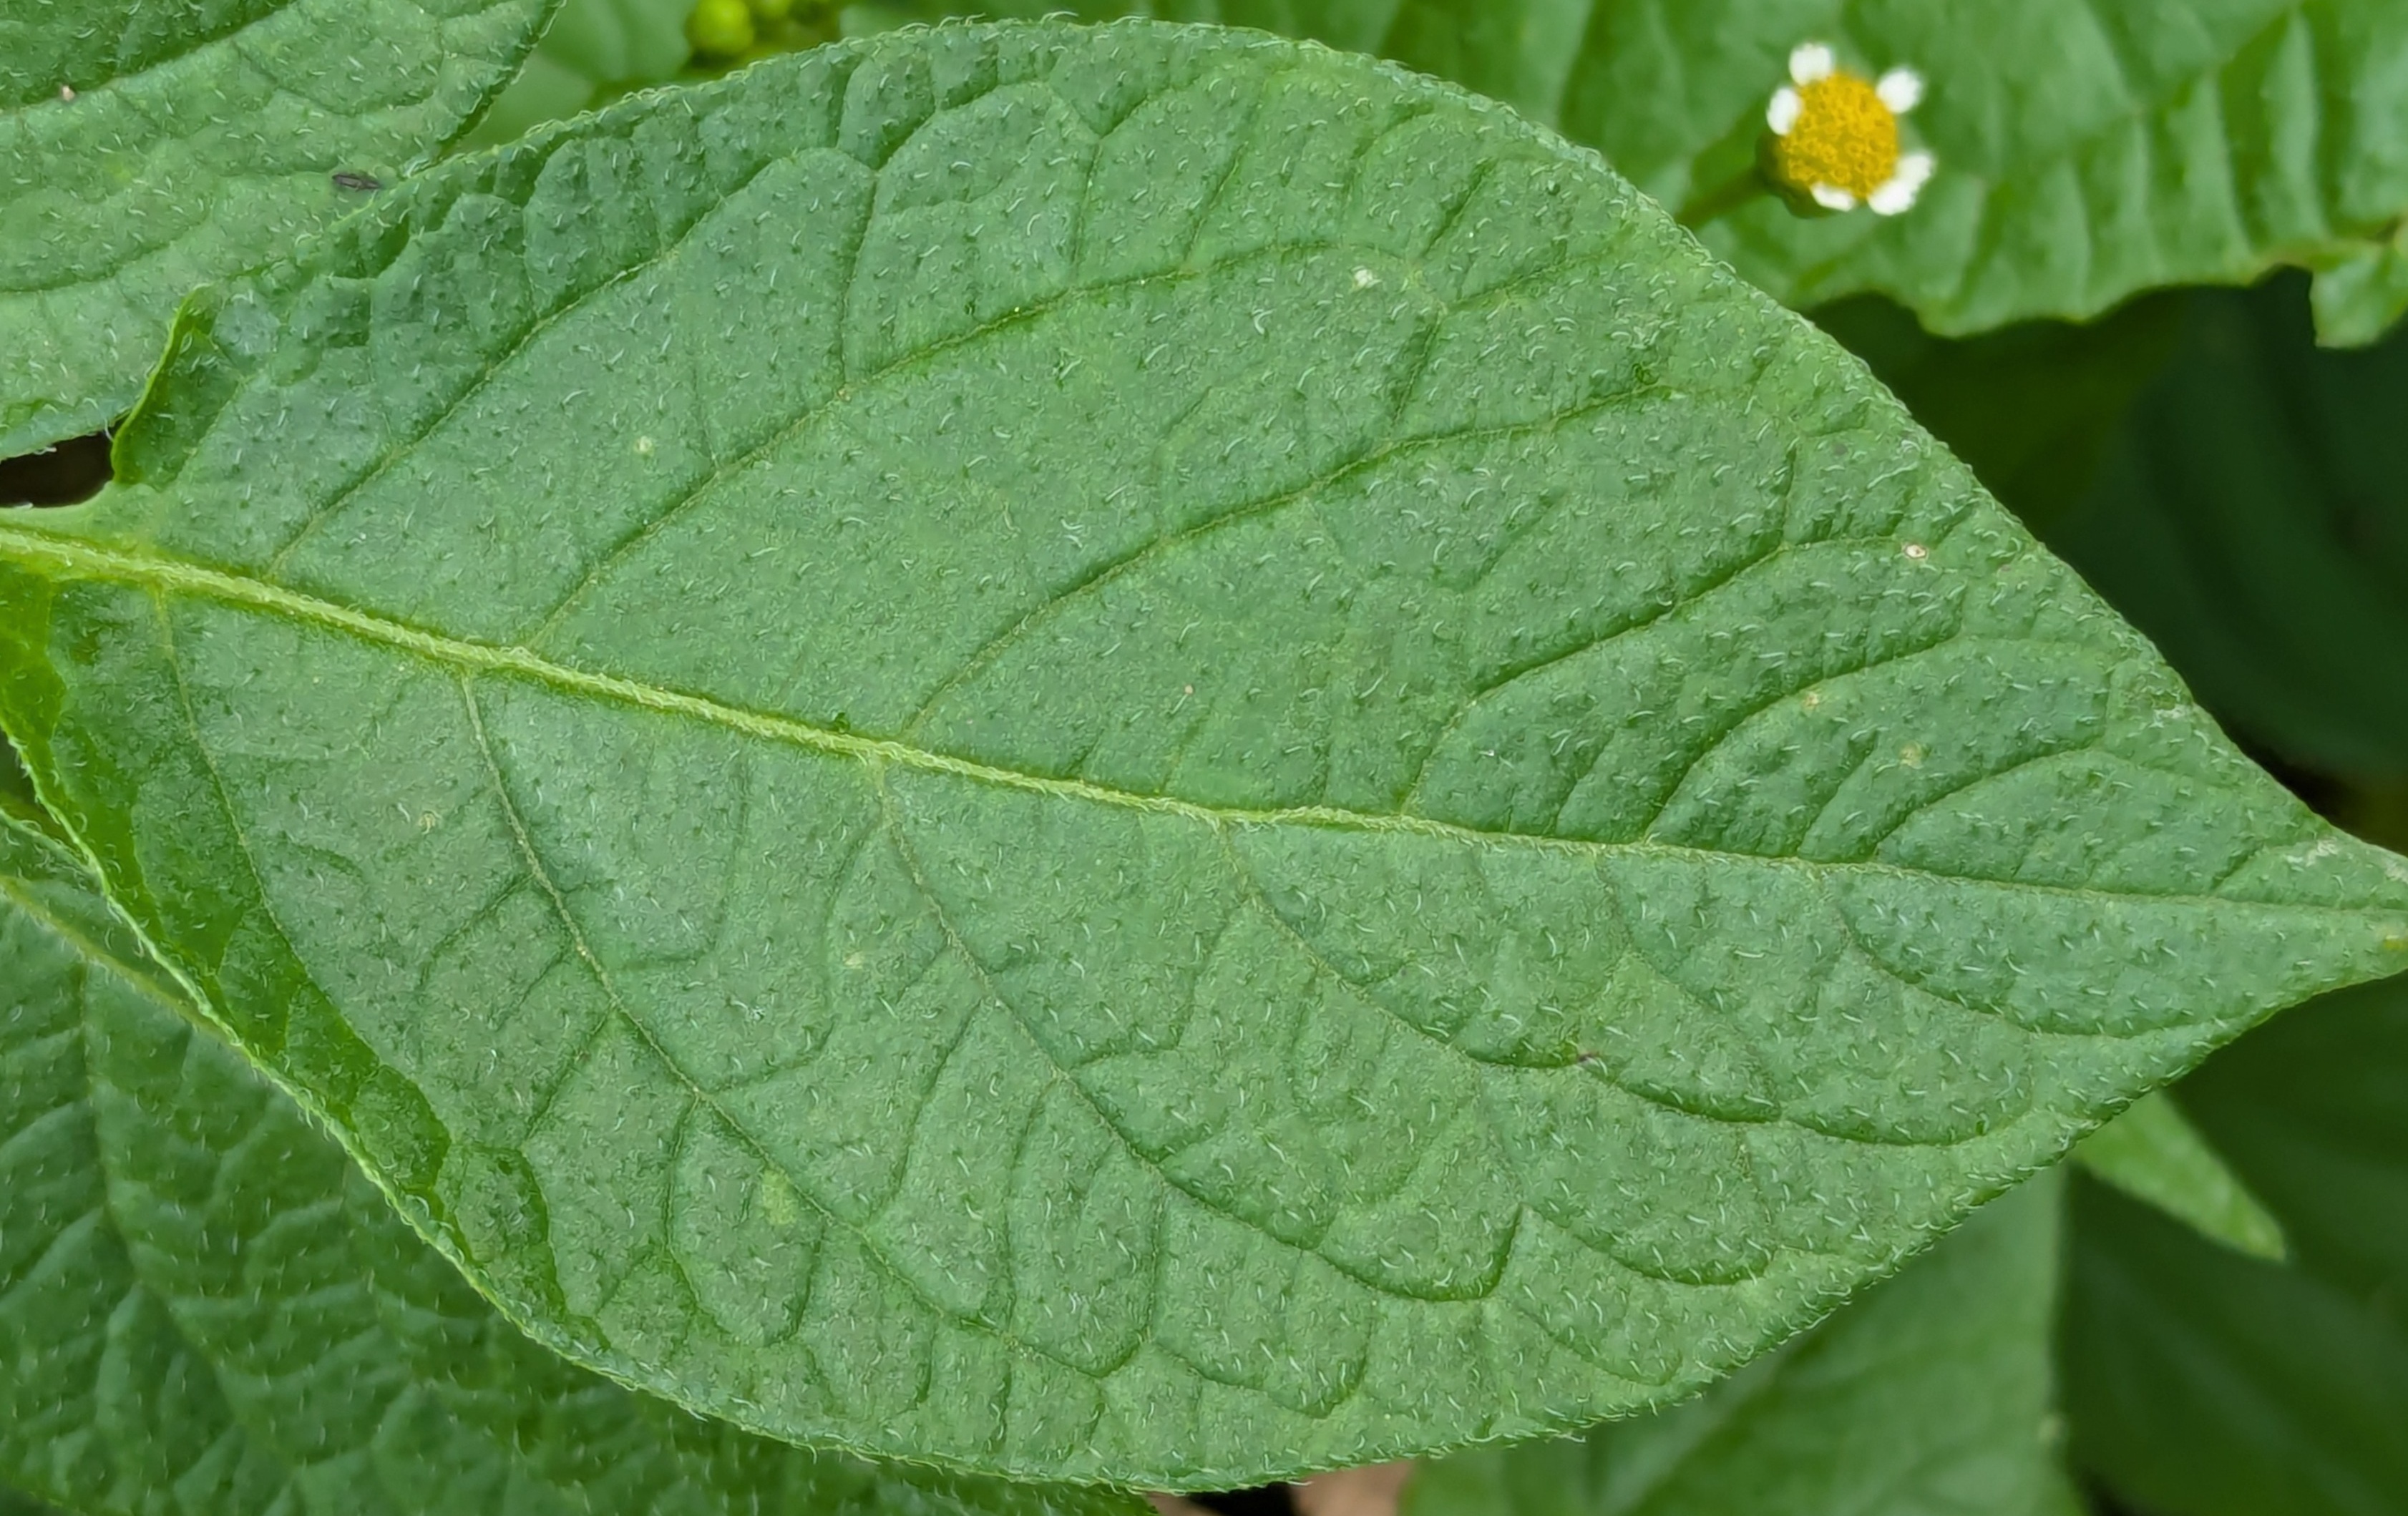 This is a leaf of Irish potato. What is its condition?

healthy
